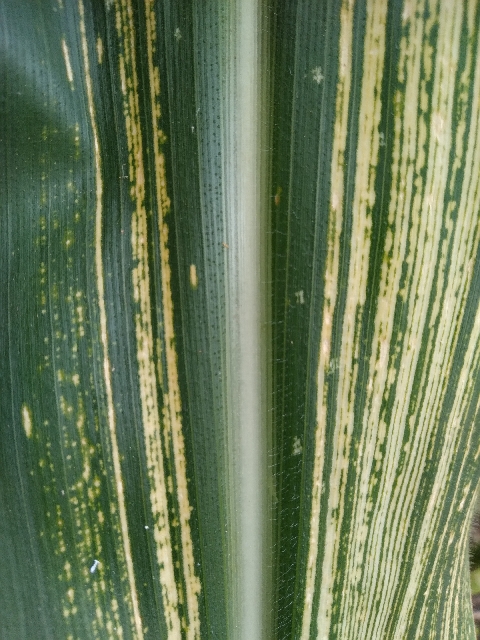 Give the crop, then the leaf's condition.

maize, maize streak virus
